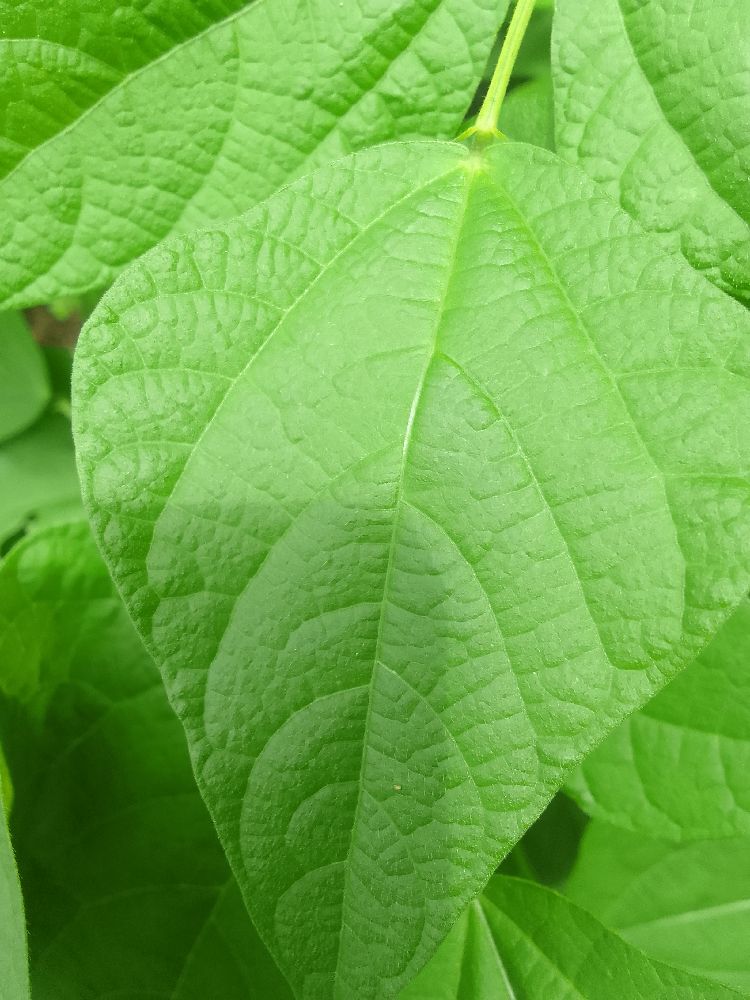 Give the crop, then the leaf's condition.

common bean, healthy
